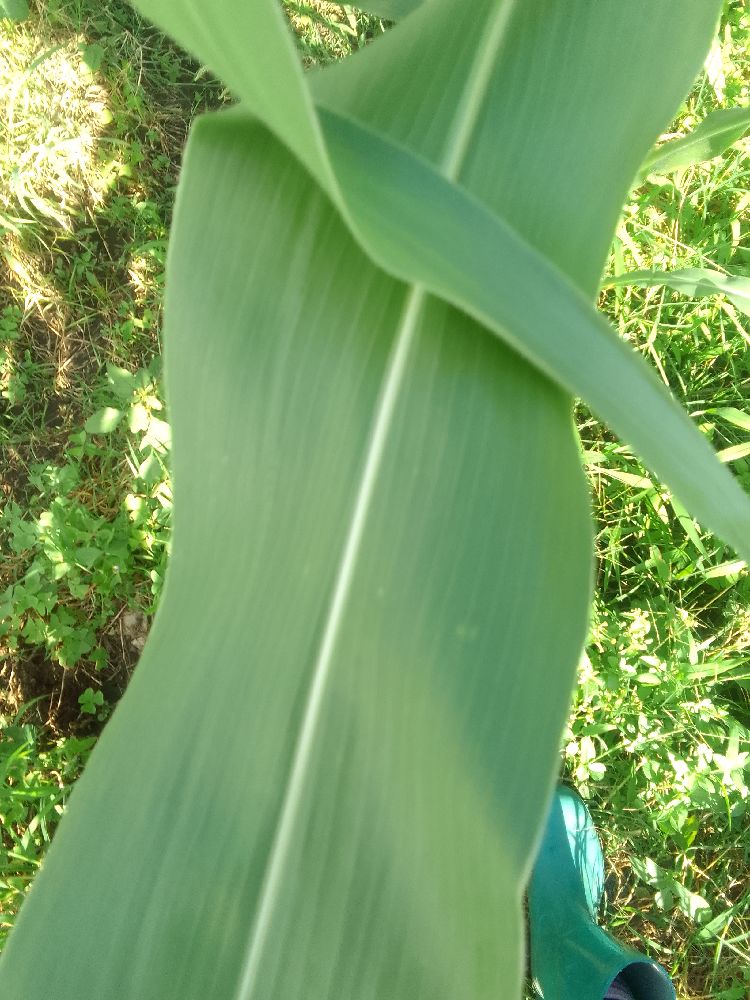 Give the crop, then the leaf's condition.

maize, healthy
